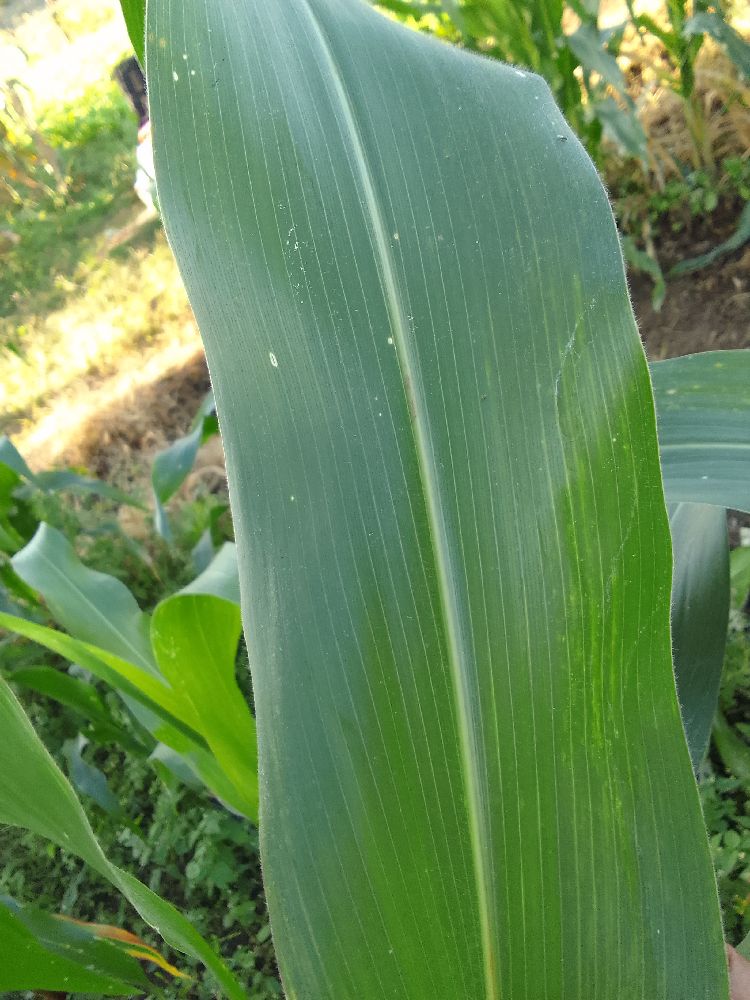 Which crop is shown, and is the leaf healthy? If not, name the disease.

maize, healthy
